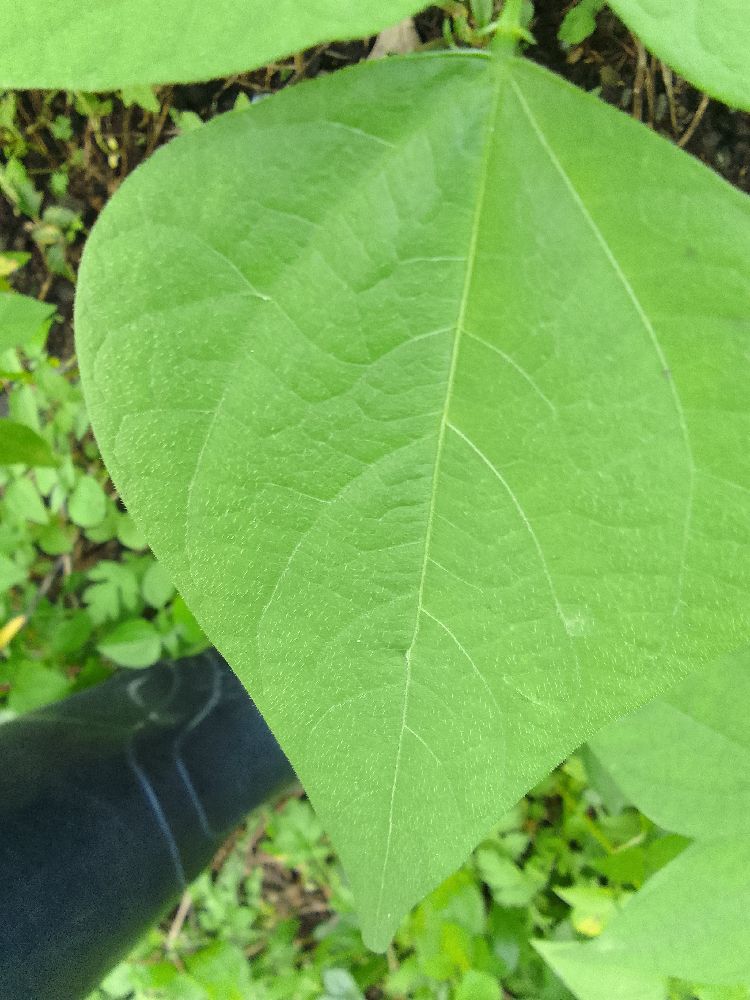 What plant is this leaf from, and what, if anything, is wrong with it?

common bean, healthy
